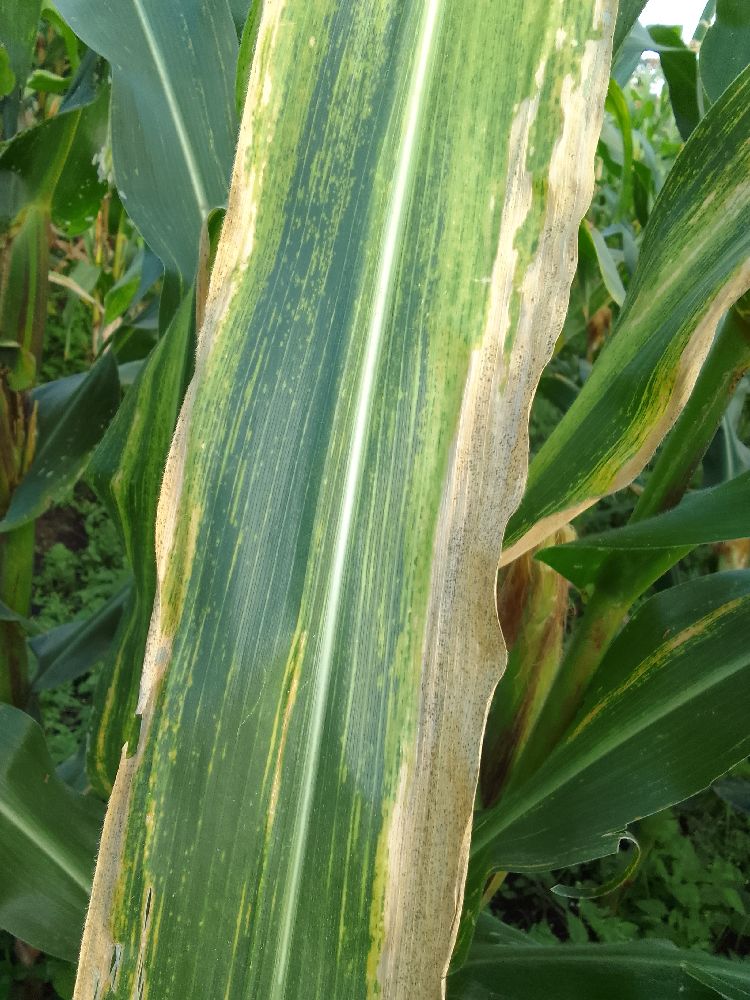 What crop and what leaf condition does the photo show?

maize, maize lethal necrosis
